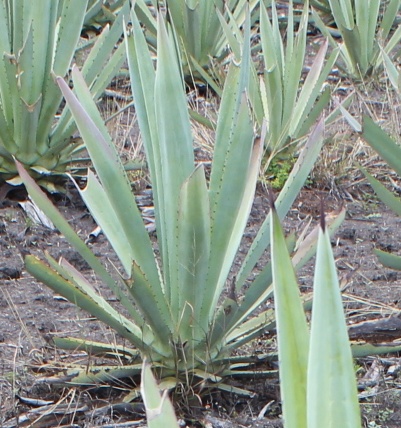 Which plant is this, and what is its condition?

agave, small
